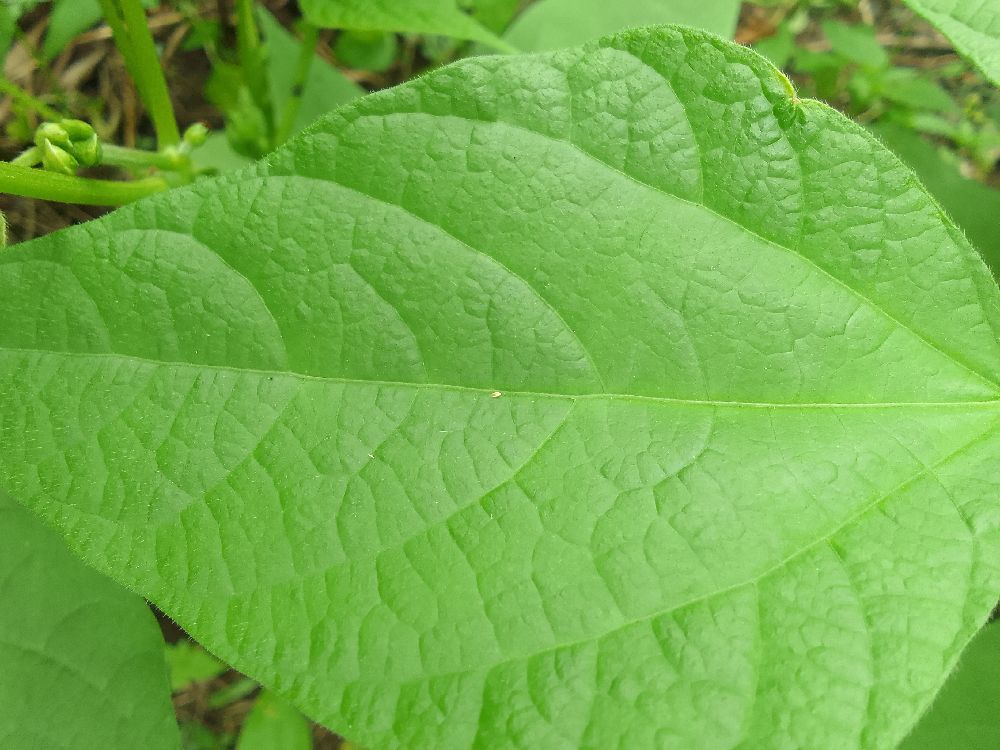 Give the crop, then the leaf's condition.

common bean, healthy
